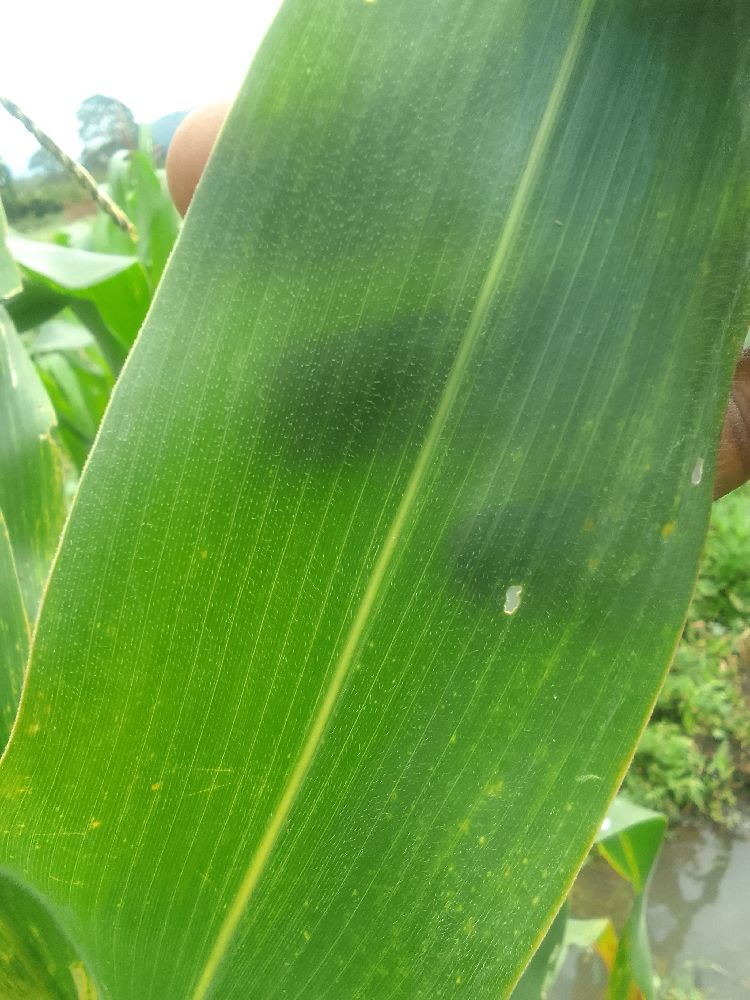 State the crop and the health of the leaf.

maize, healthy
